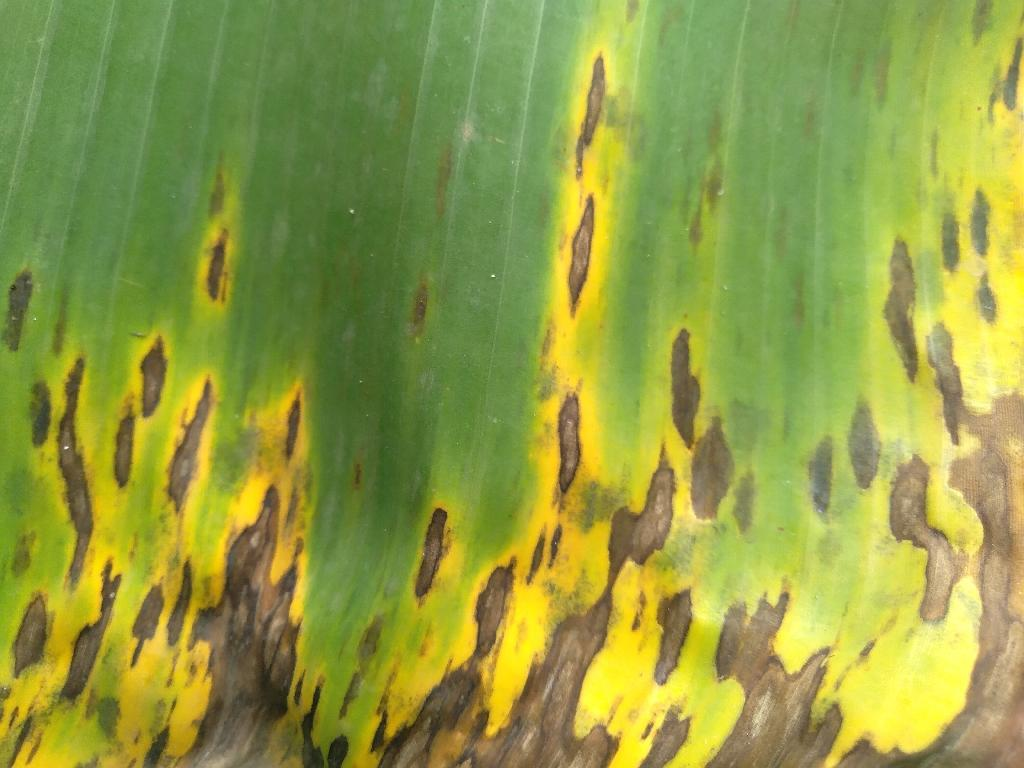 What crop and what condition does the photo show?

banana, black sigatoka
